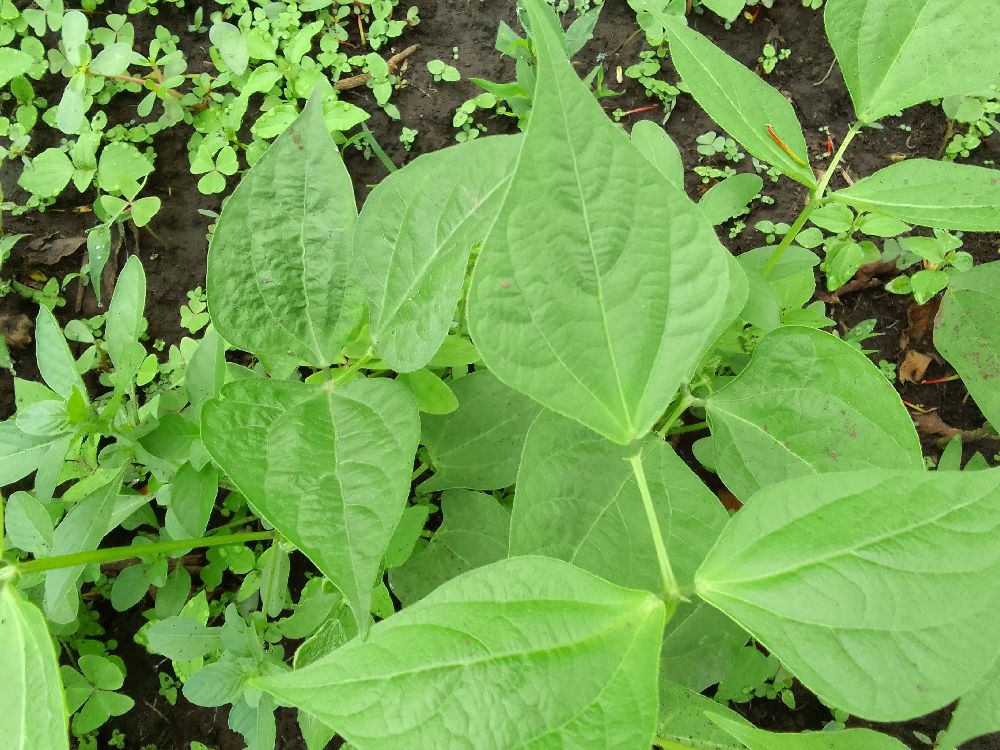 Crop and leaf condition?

common bean, healthy
